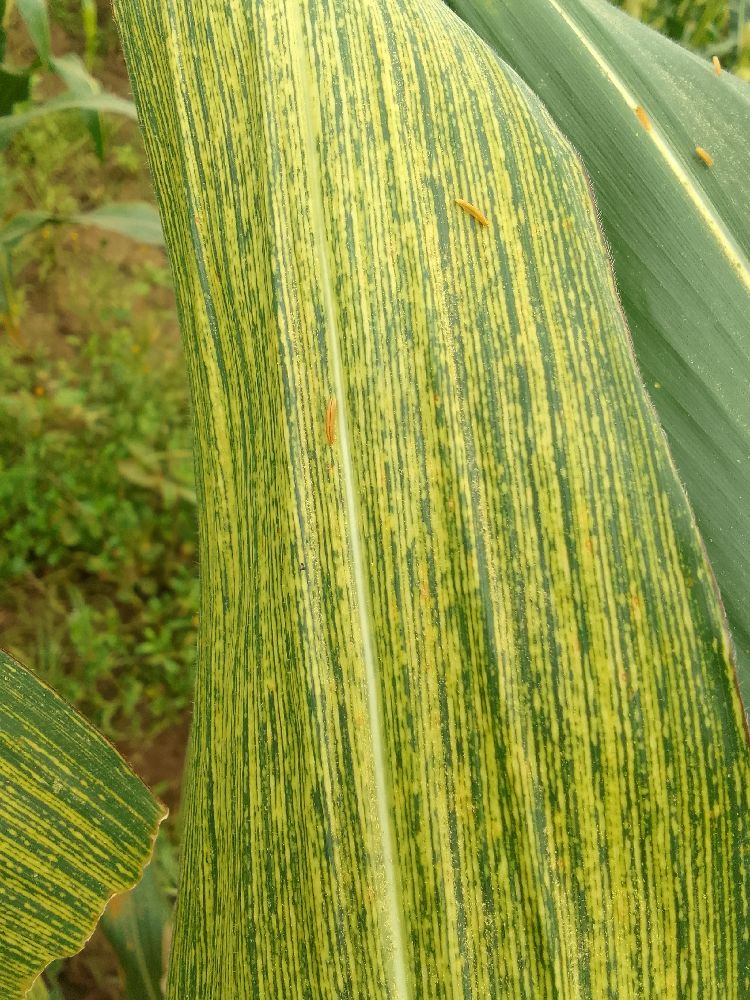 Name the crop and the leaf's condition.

maize, maize streak virus
